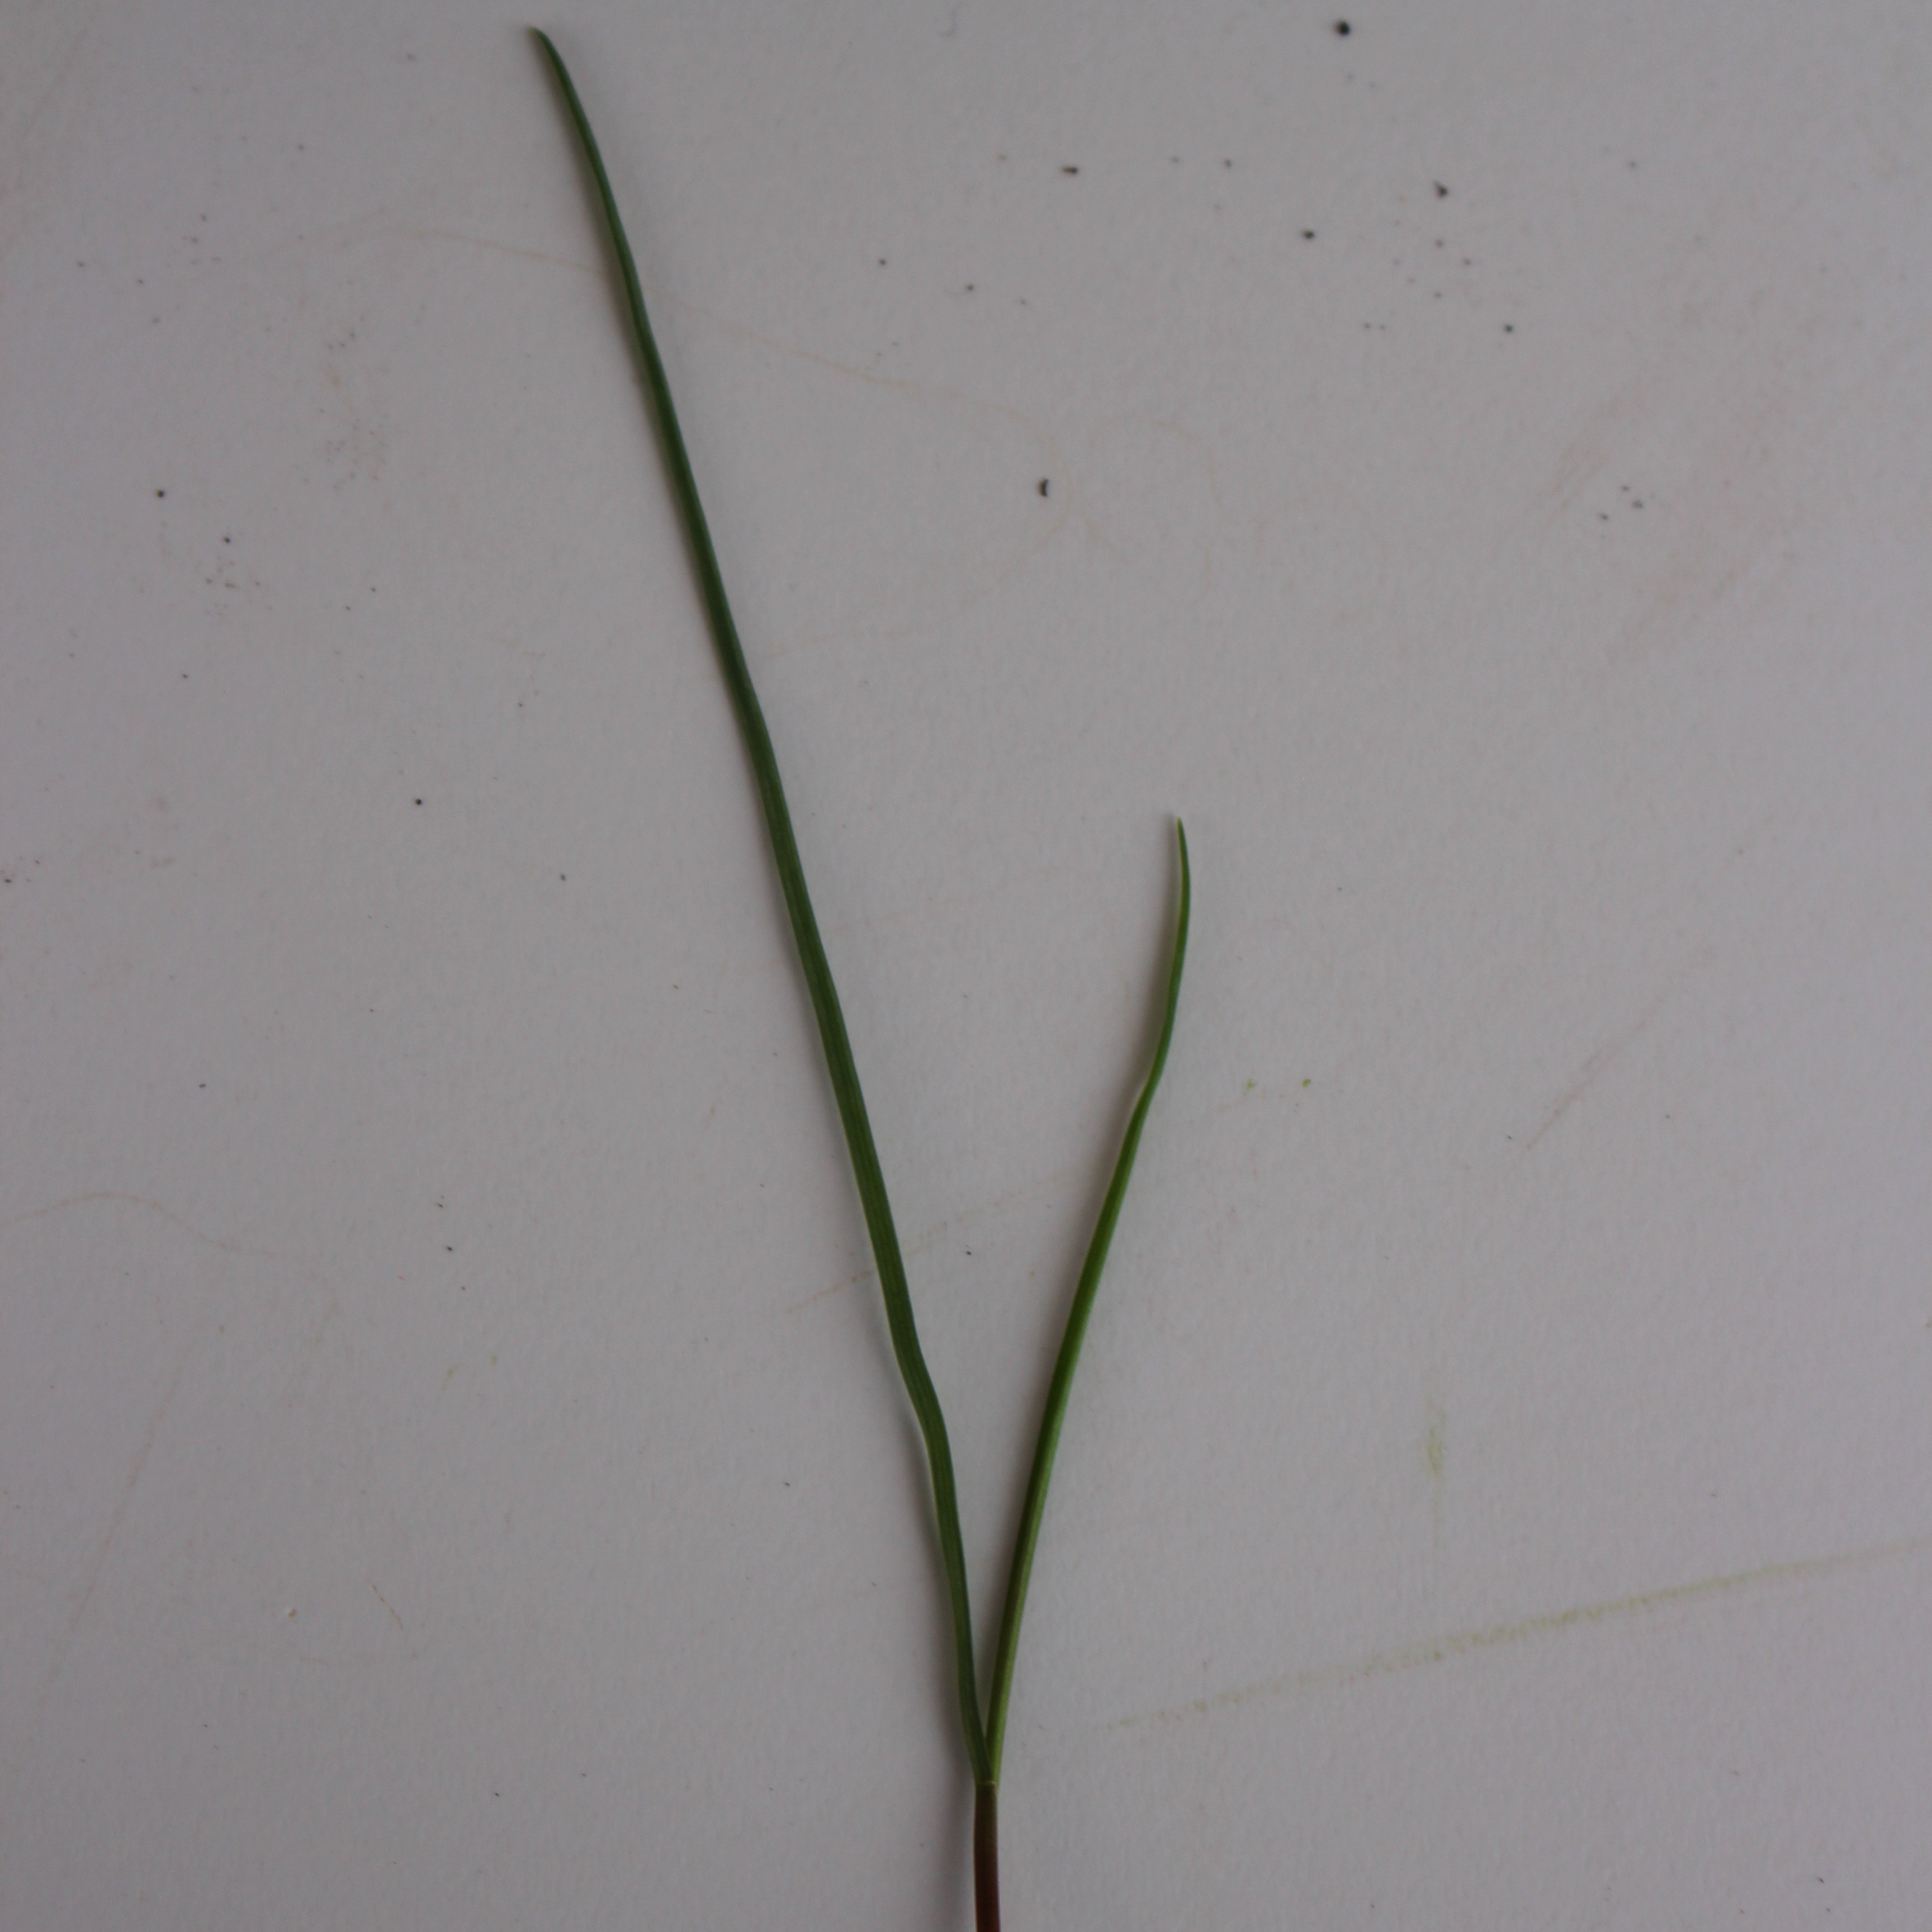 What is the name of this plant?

Lolium multiflorum
